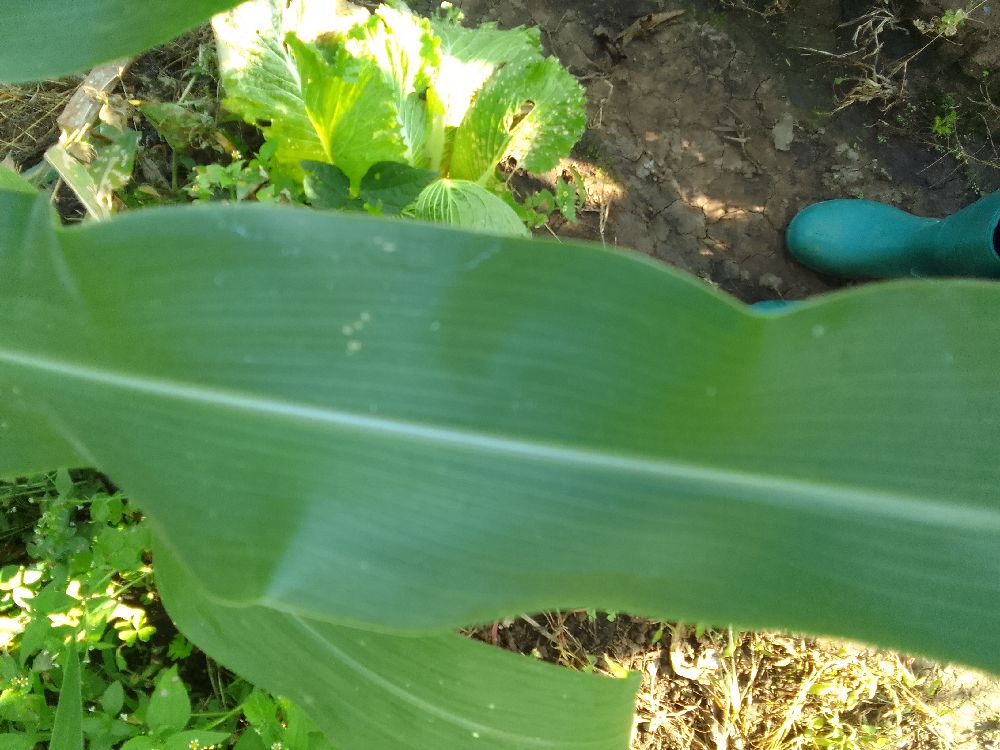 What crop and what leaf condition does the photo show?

maize, healthy
